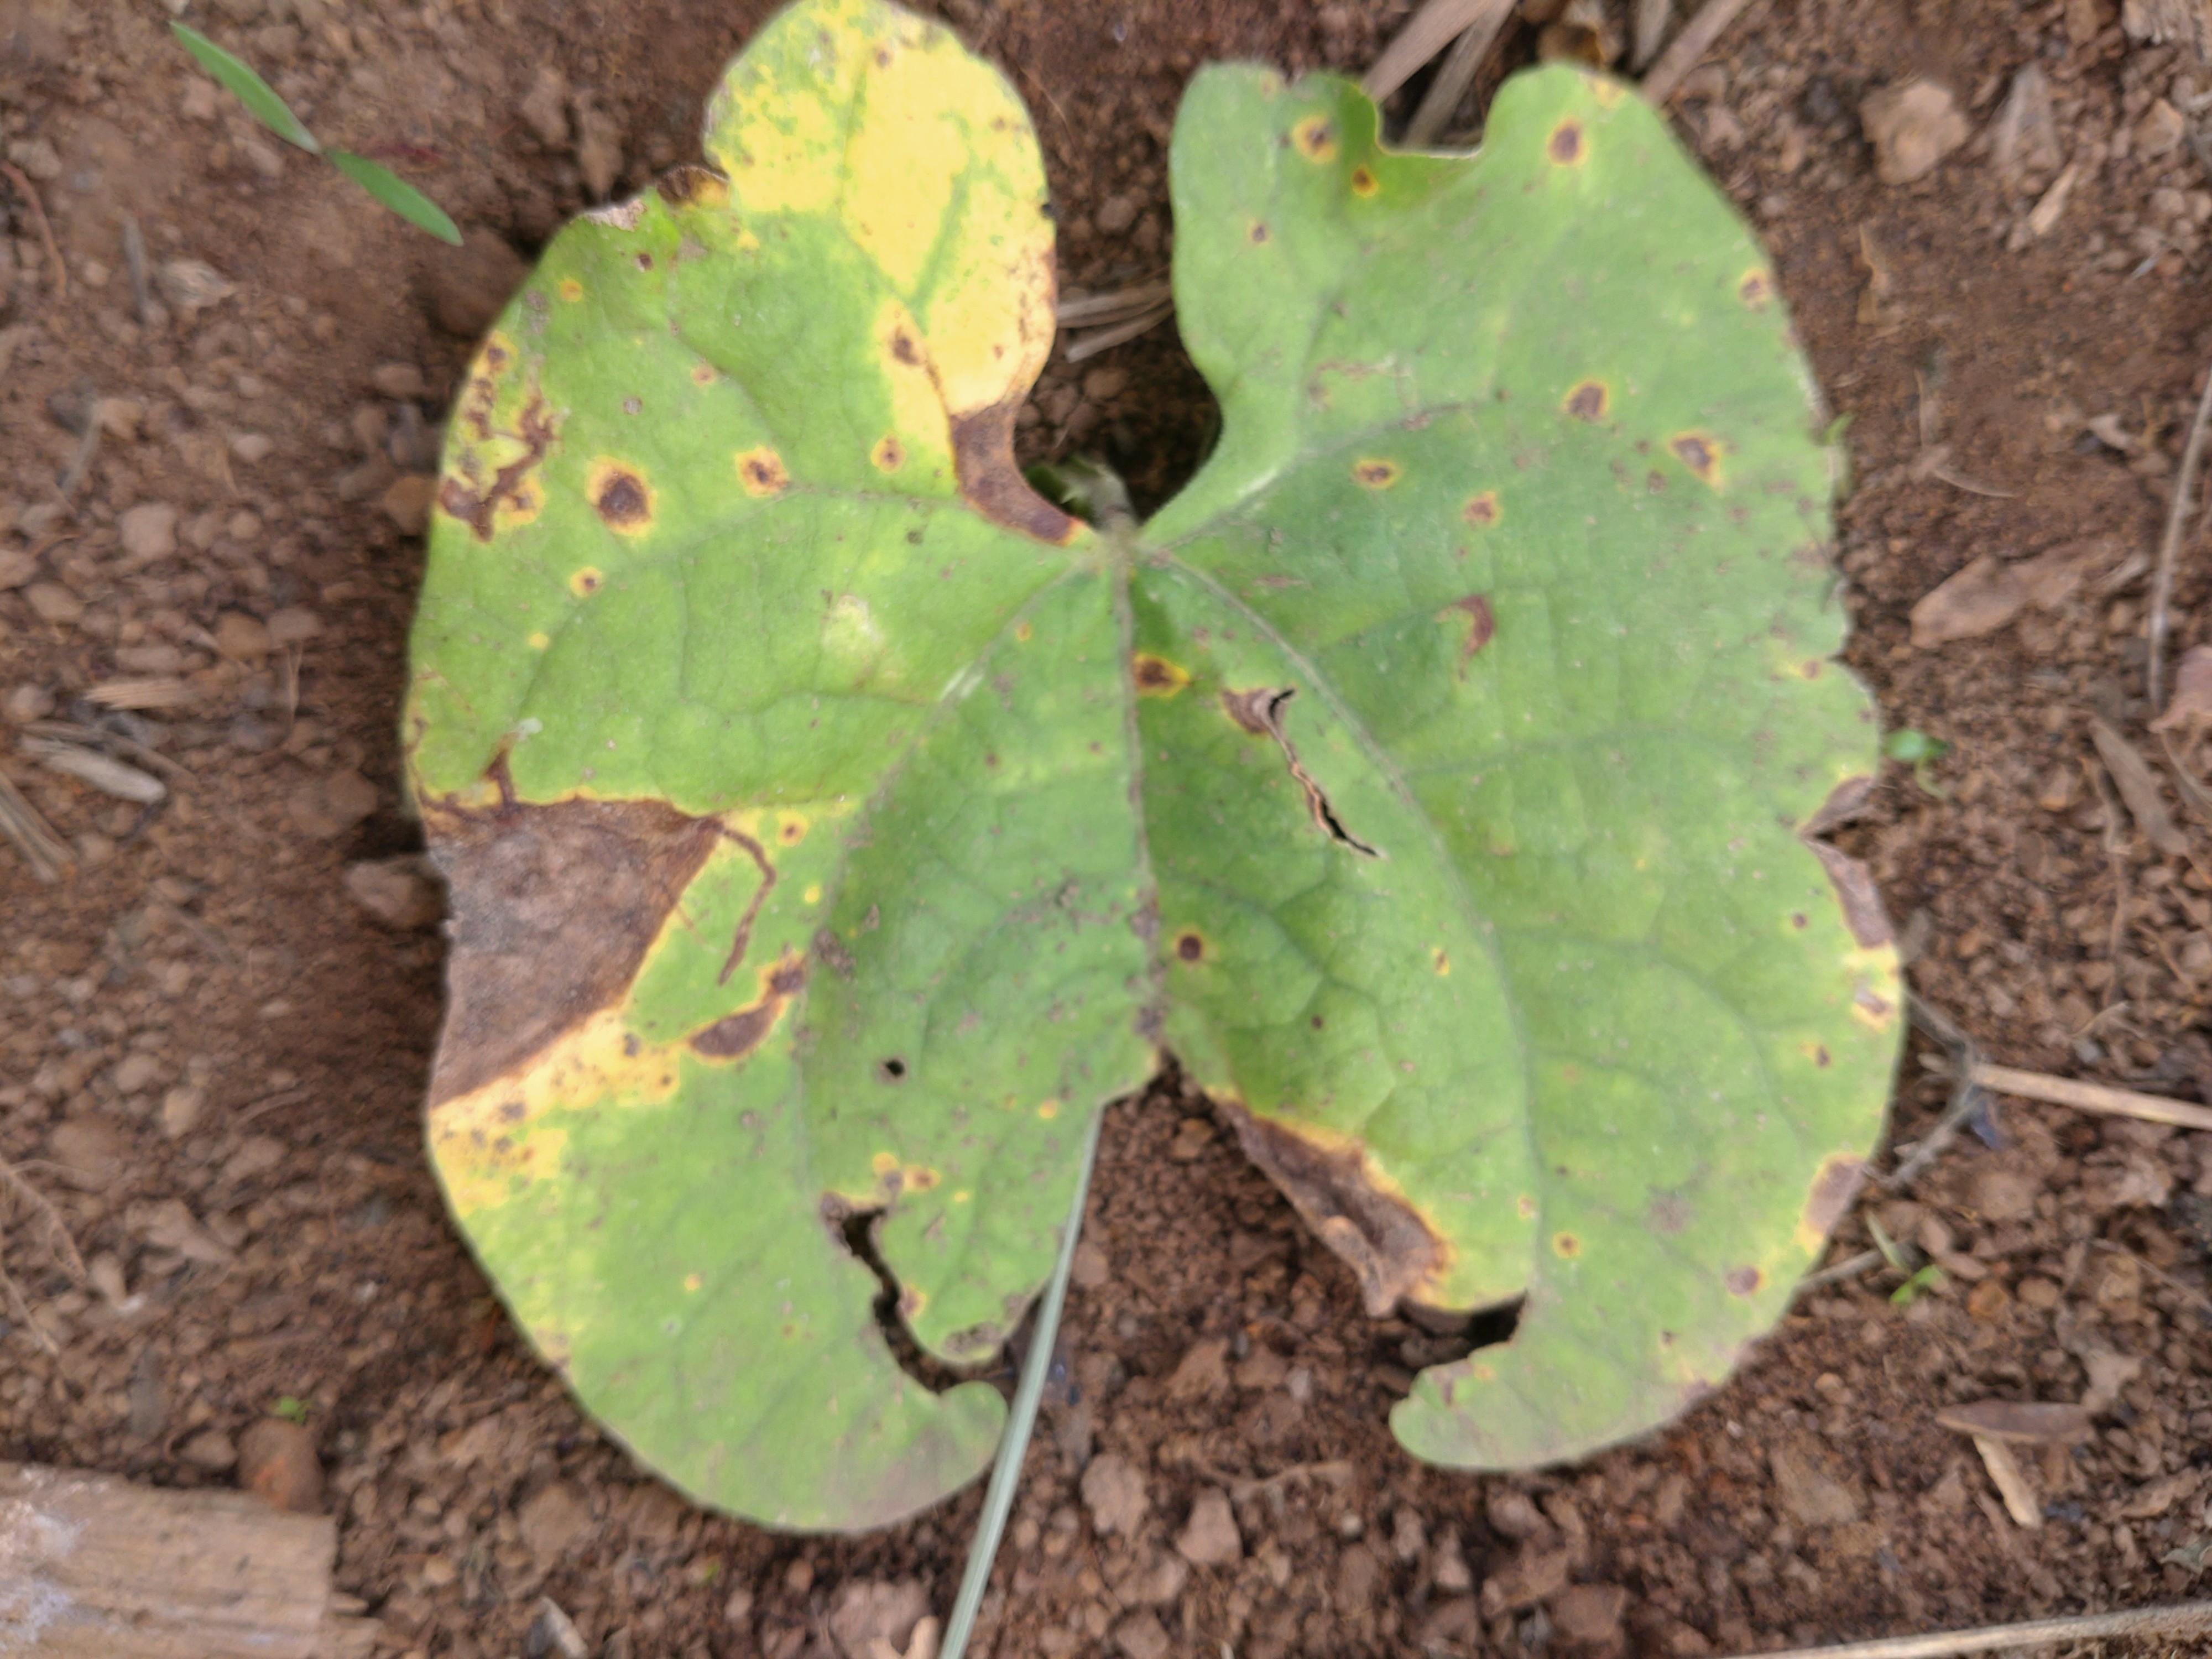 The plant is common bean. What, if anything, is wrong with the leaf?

rust
